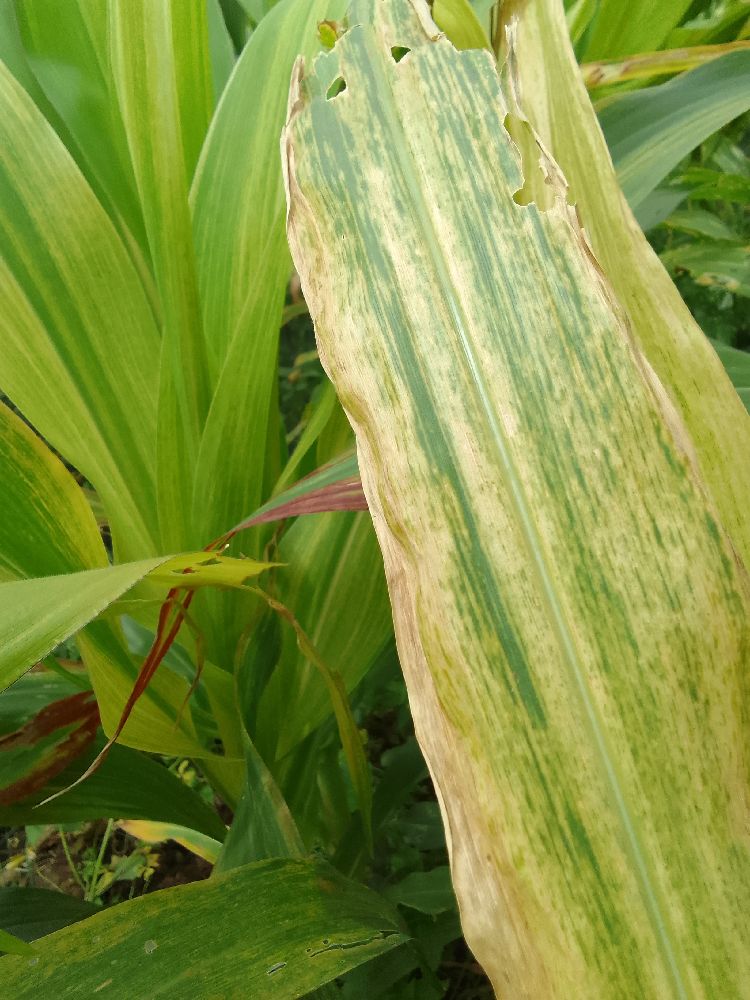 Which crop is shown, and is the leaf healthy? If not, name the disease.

maize, maize lethal necrosis
